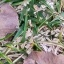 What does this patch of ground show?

grass
